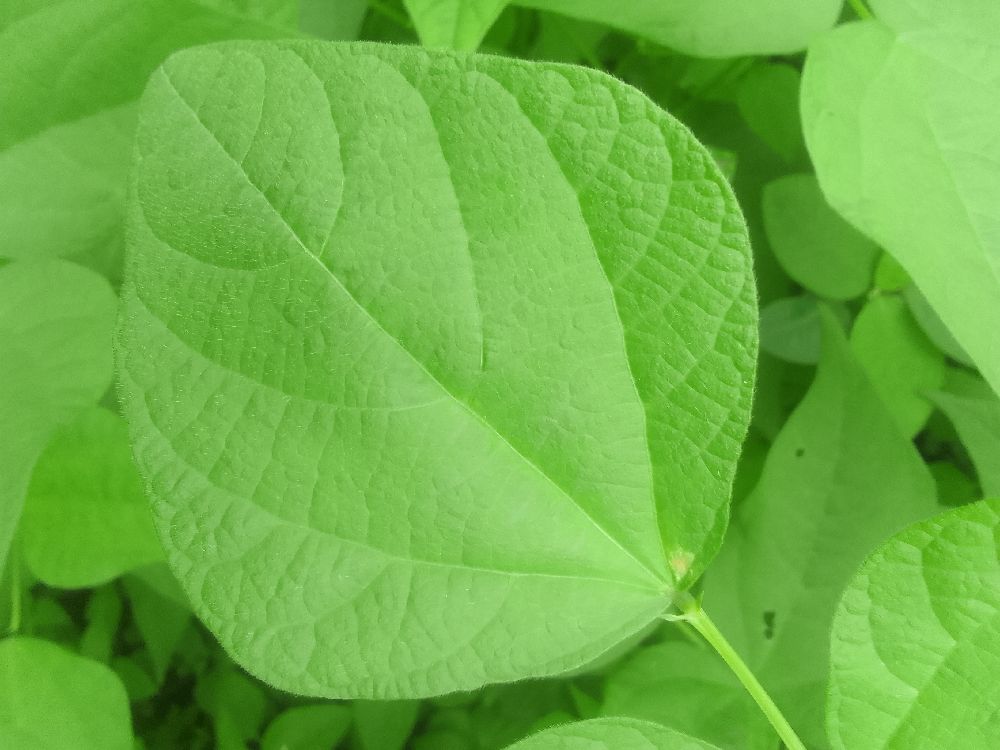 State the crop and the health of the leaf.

common bean, healthy
